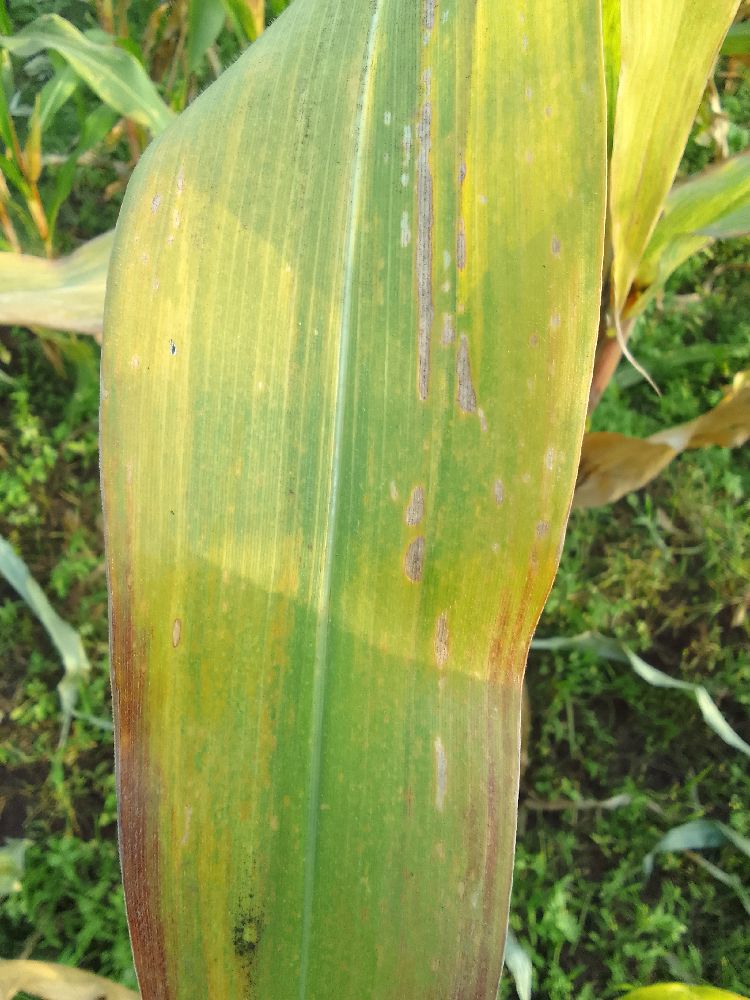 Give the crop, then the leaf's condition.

maize, maize lethal necrosis
